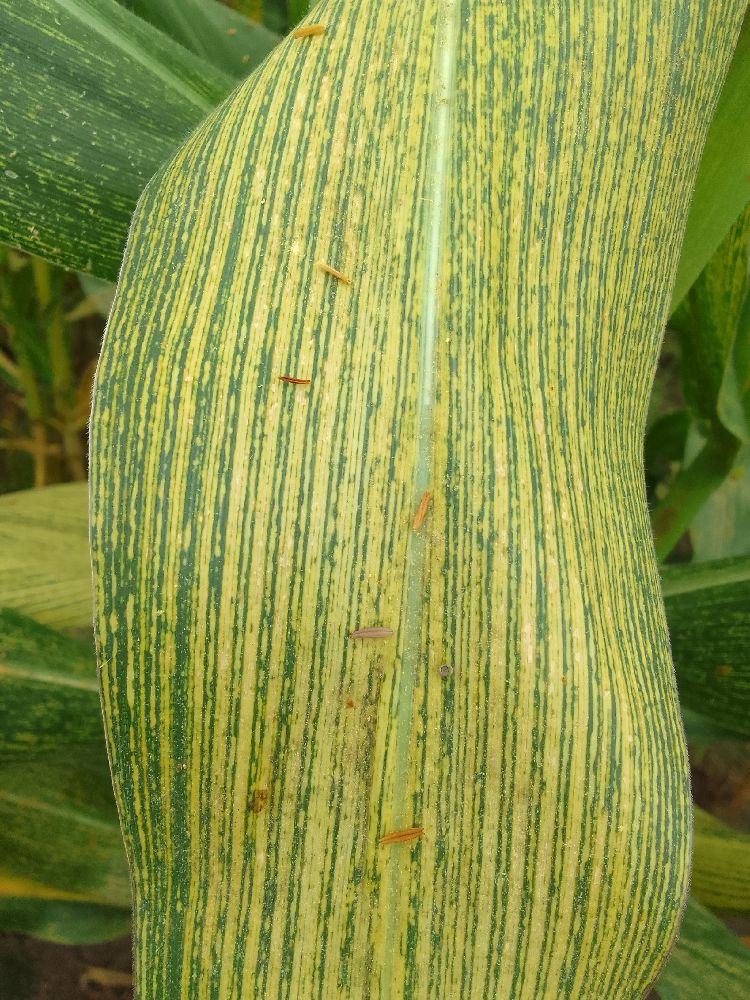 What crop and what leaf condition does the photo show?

maize, maize streak virus
